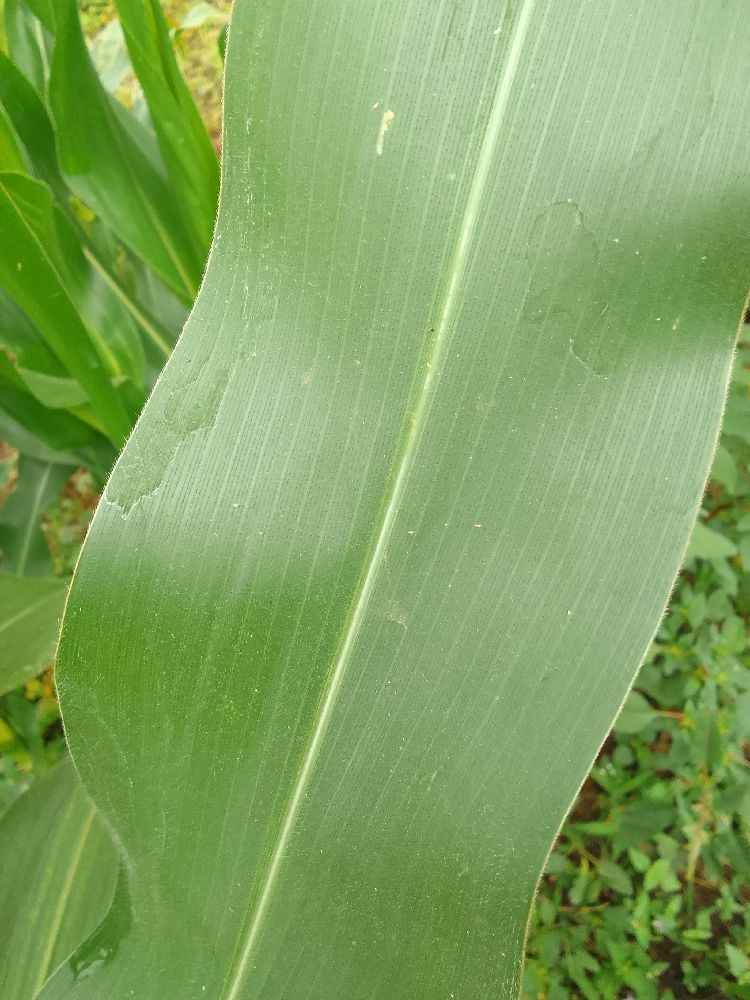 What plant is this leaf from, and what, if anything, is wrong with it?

maize, healthy
